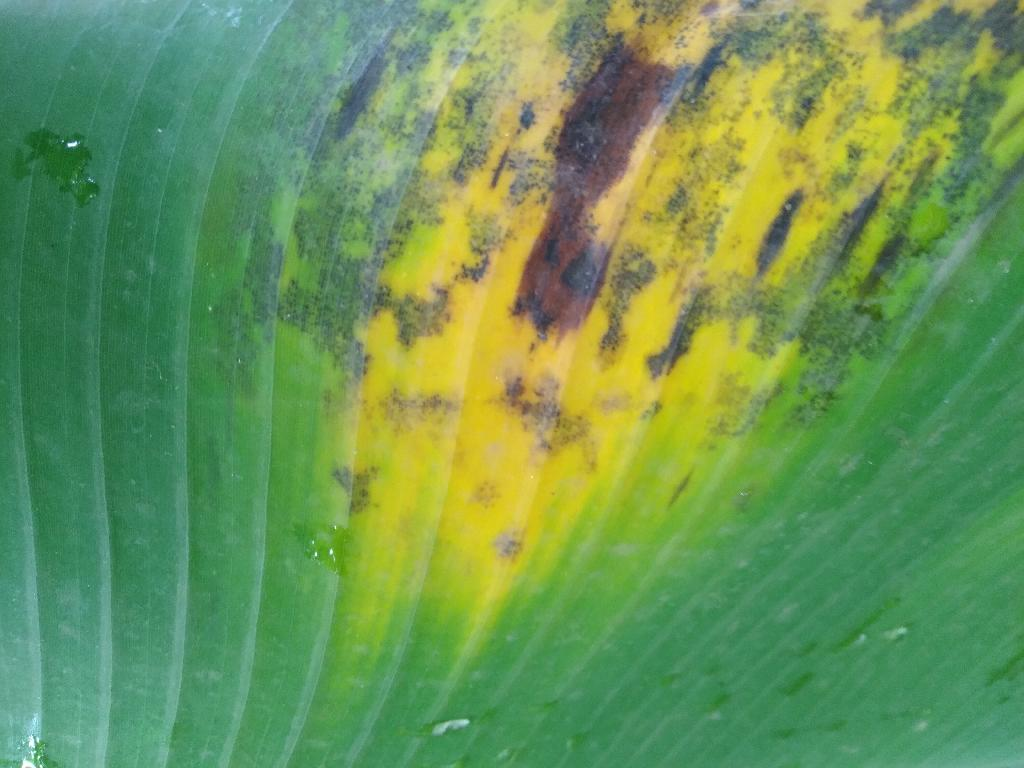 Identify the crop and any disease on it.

banana, black sigatoka
